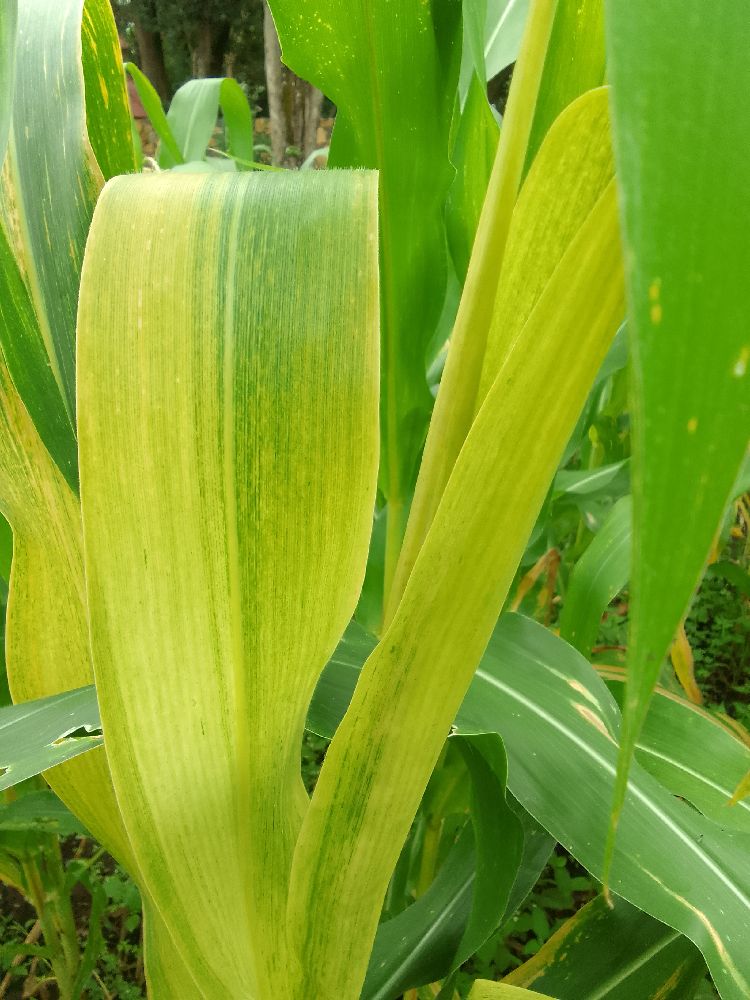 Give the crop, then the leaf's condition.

maize, maize lethal necrosis
